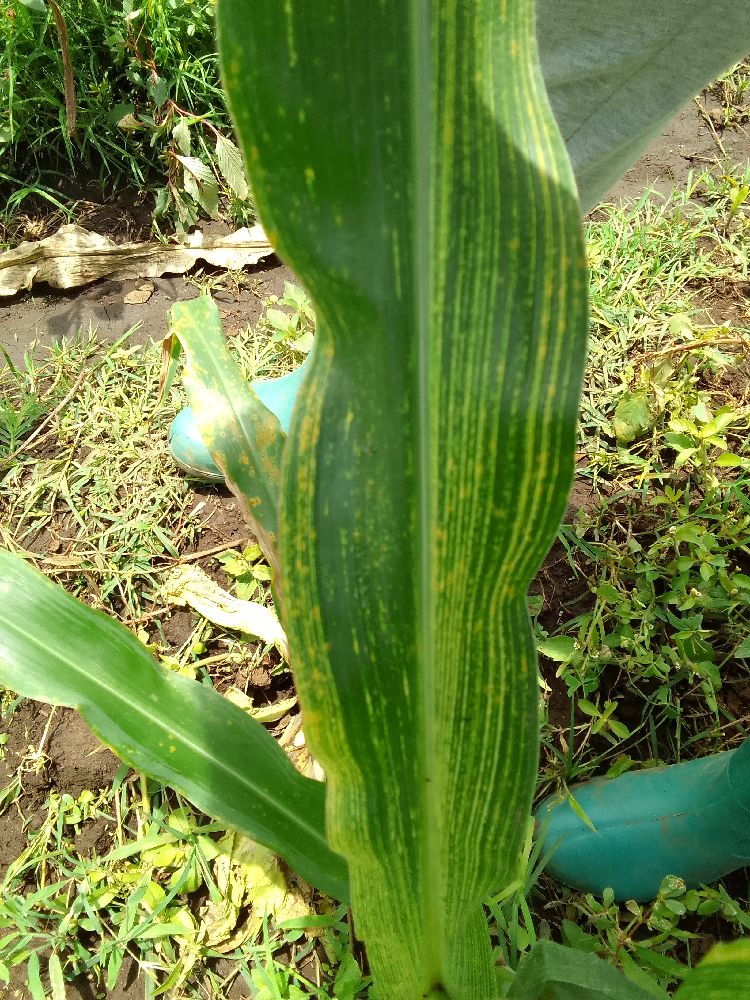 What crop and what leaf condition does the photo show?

maize, maize lethal necrosis
